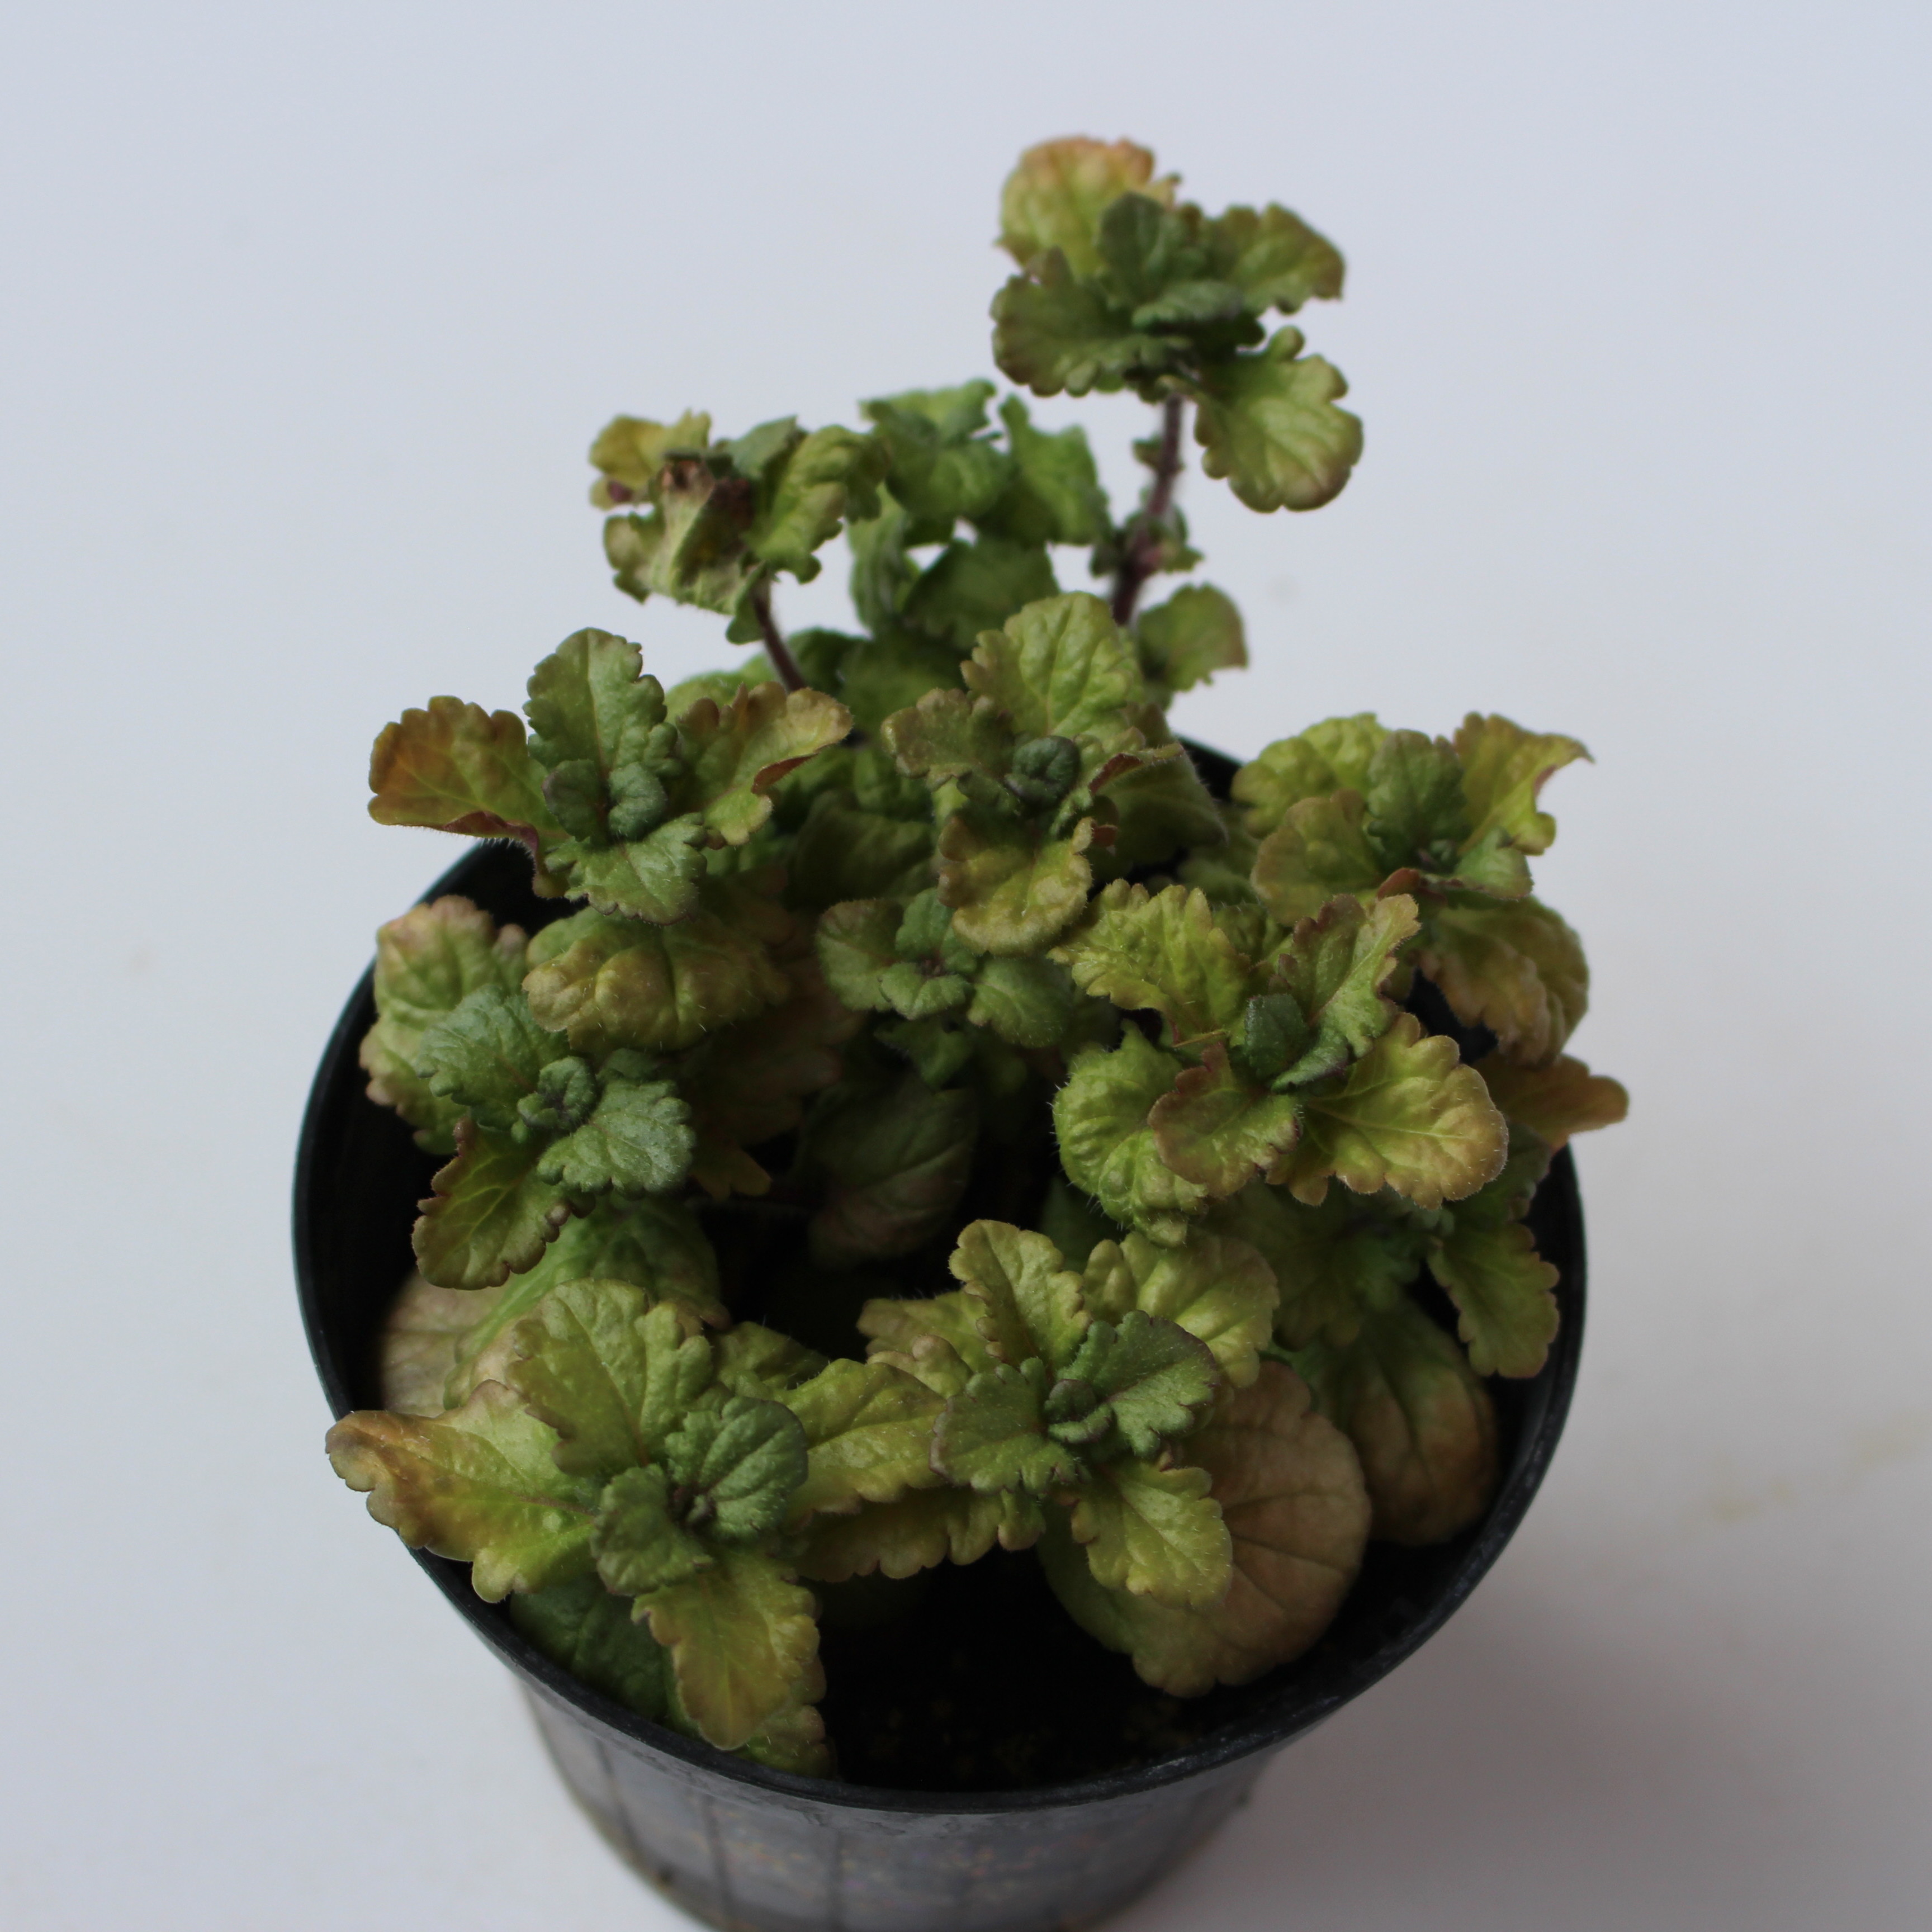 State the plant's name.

Veronica persica
